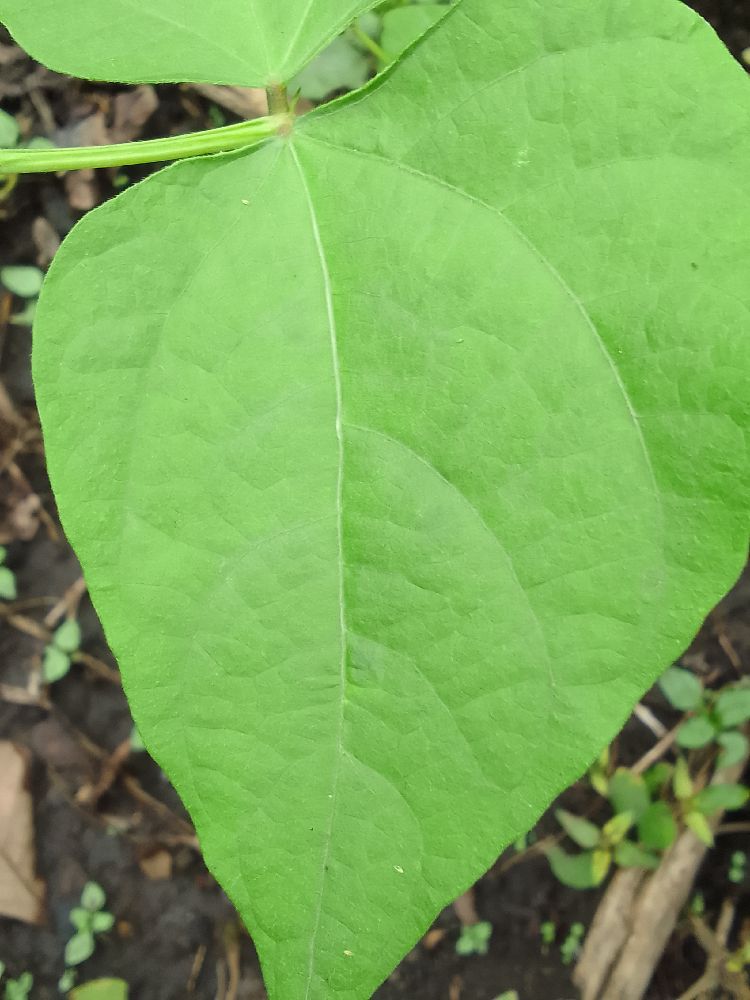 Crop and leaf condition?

common bean, healthy
